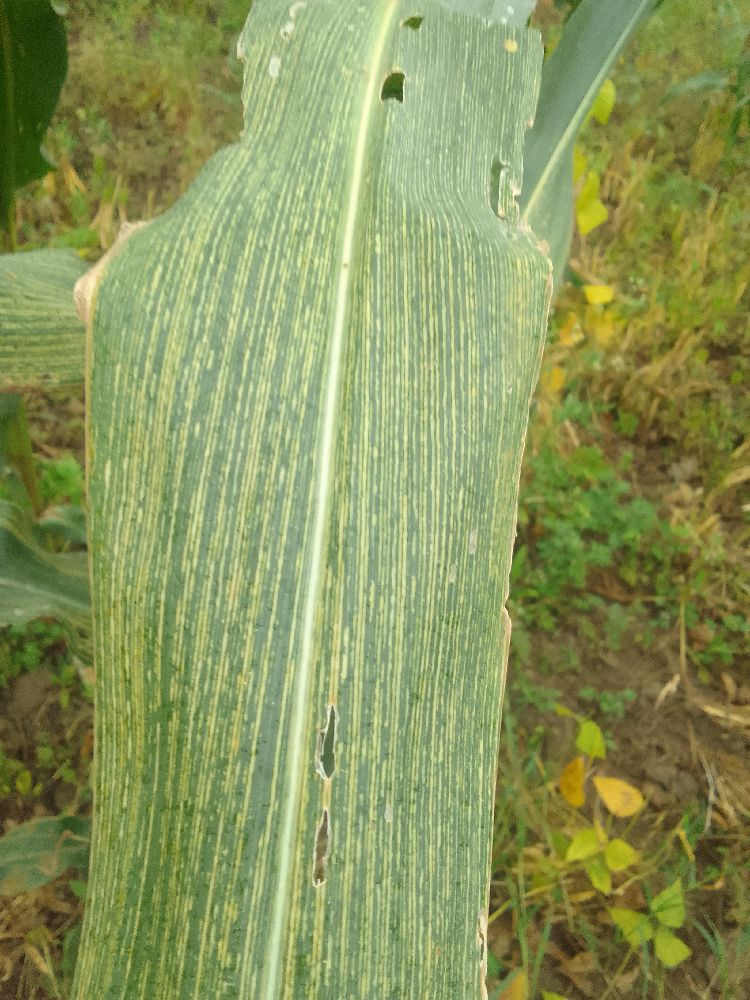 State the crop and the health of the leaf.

maize, maize streak virus
